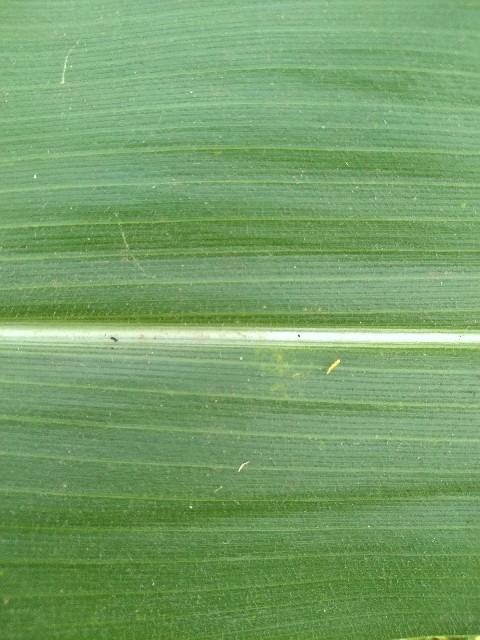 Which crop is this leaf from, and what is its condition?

maize, healthy
